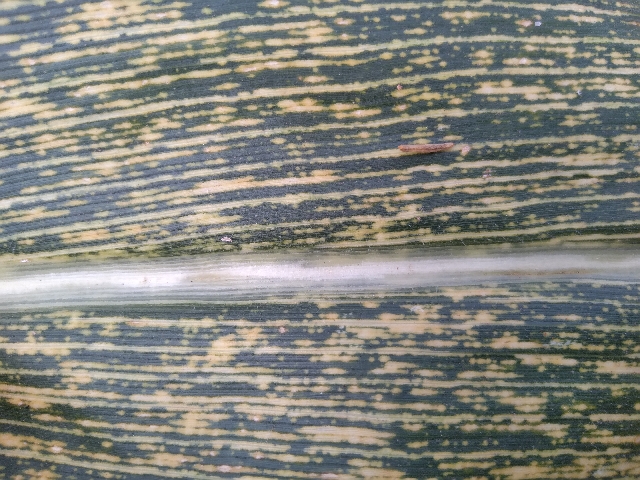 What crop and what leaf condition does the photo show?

maize, maize streak virus
